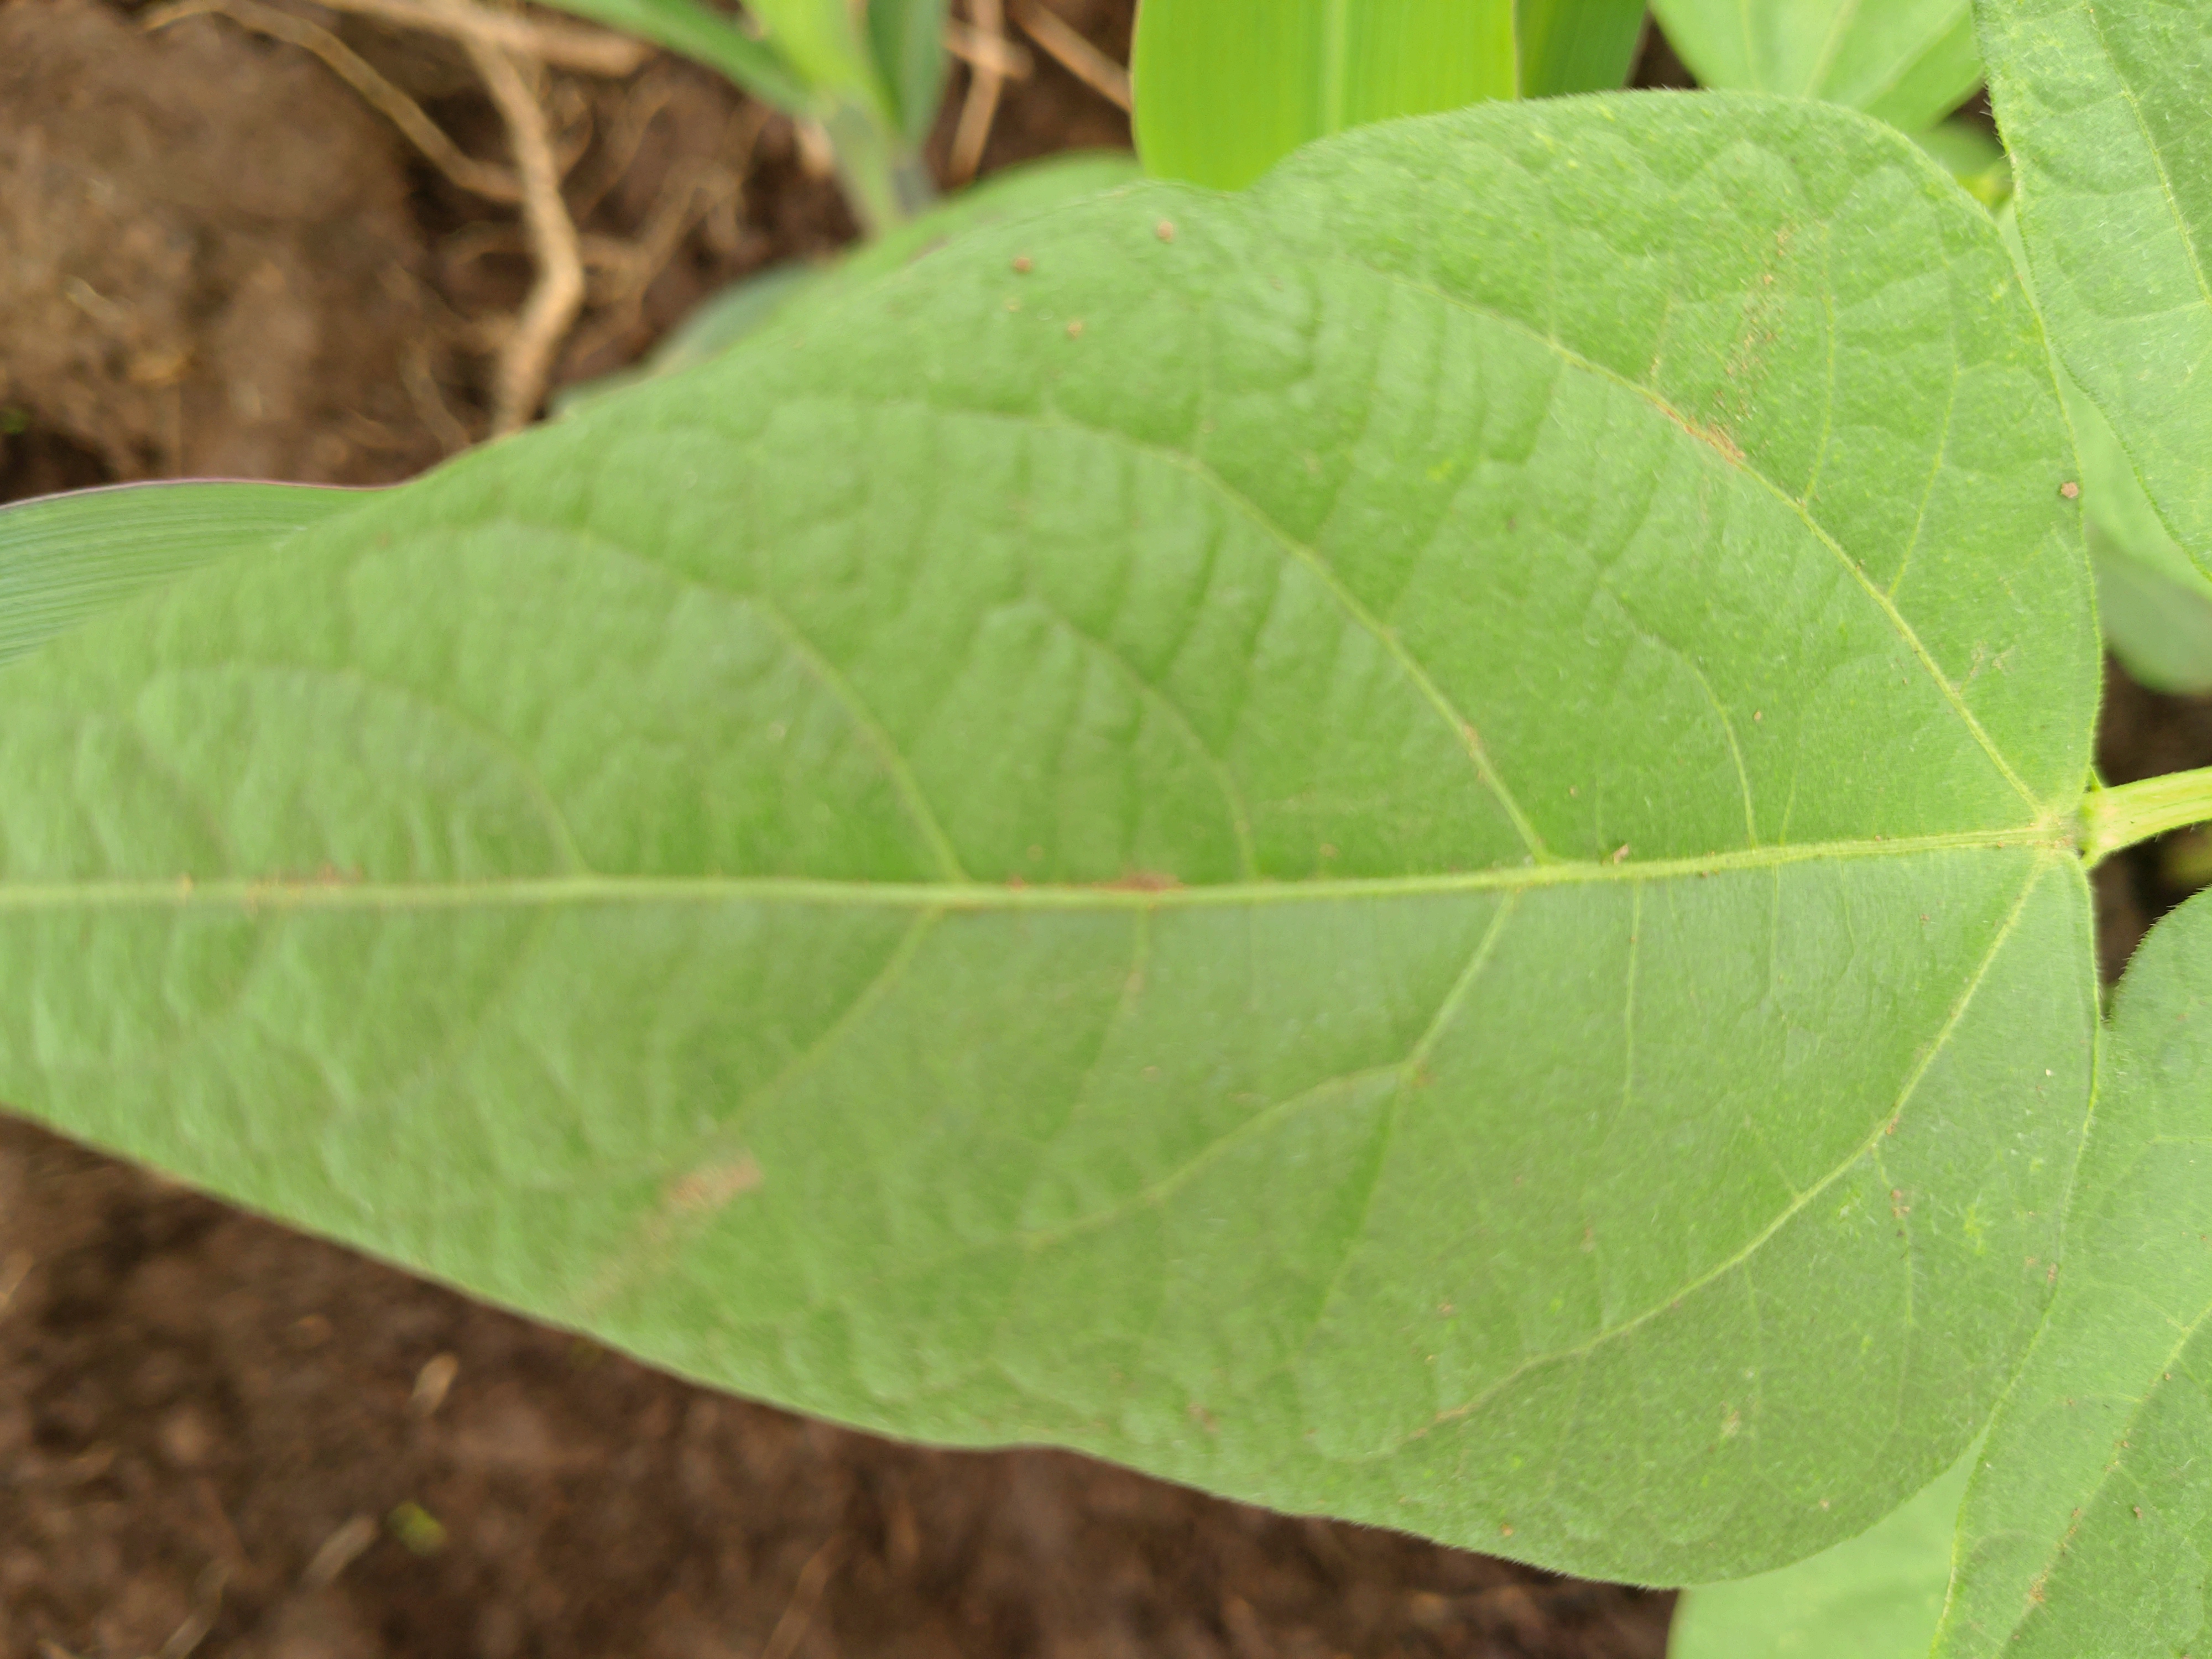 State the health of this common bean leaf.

healthy
